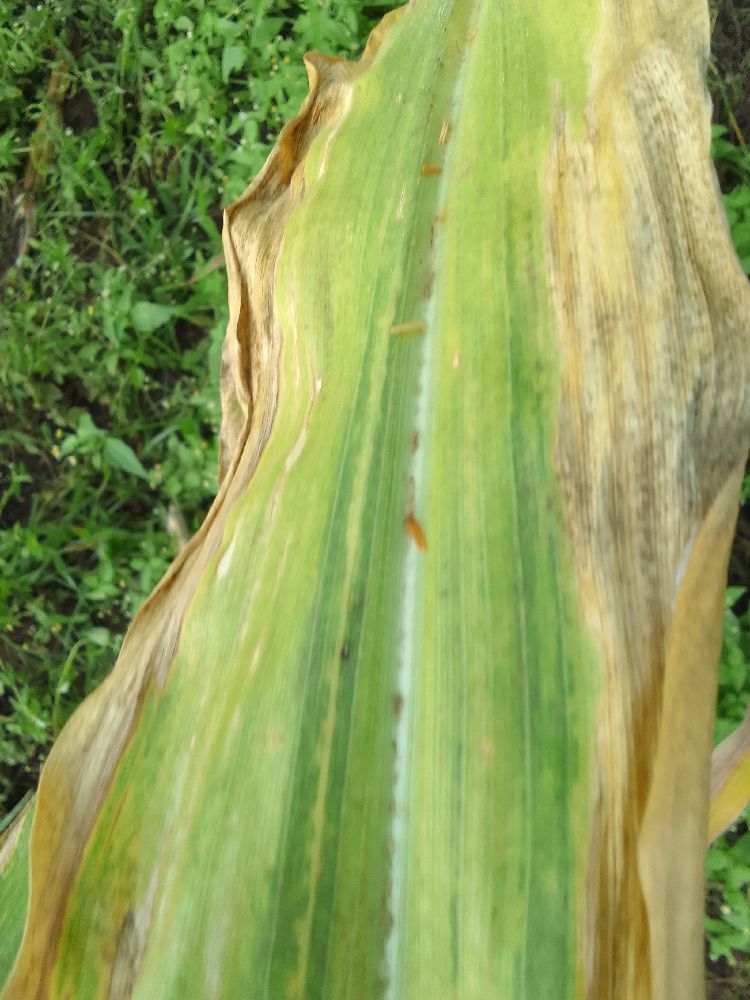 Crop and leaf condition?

maize, maize lethal necrosis
